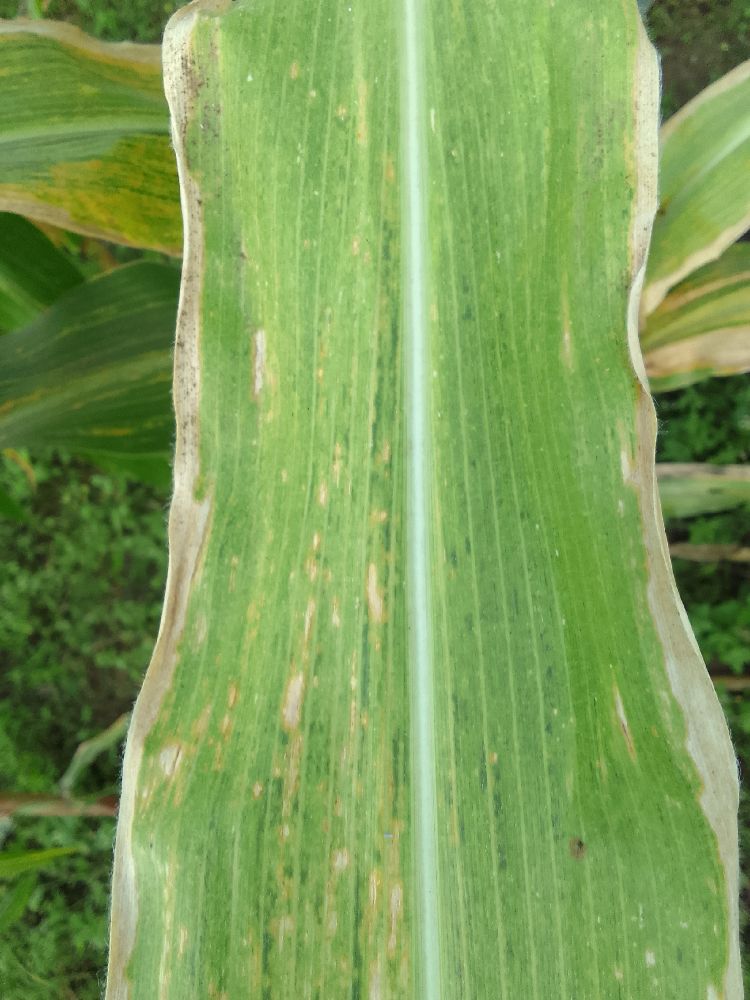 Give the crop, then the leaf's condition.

maize, maize lethal necrosis
